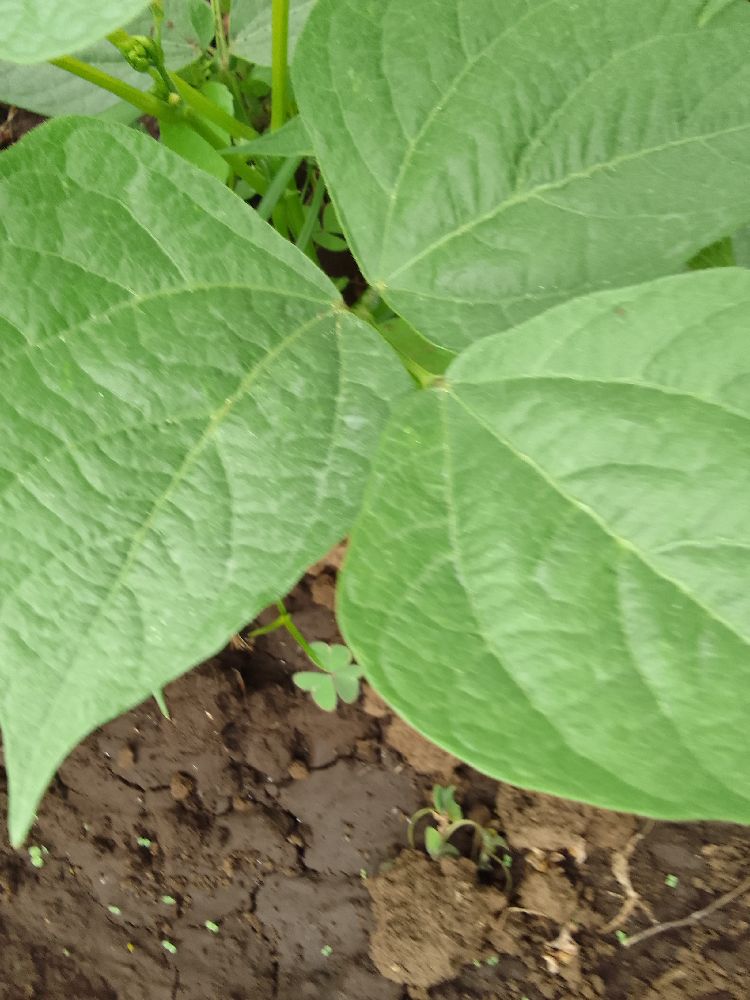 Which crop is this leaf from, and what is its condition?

common bean, healthy
